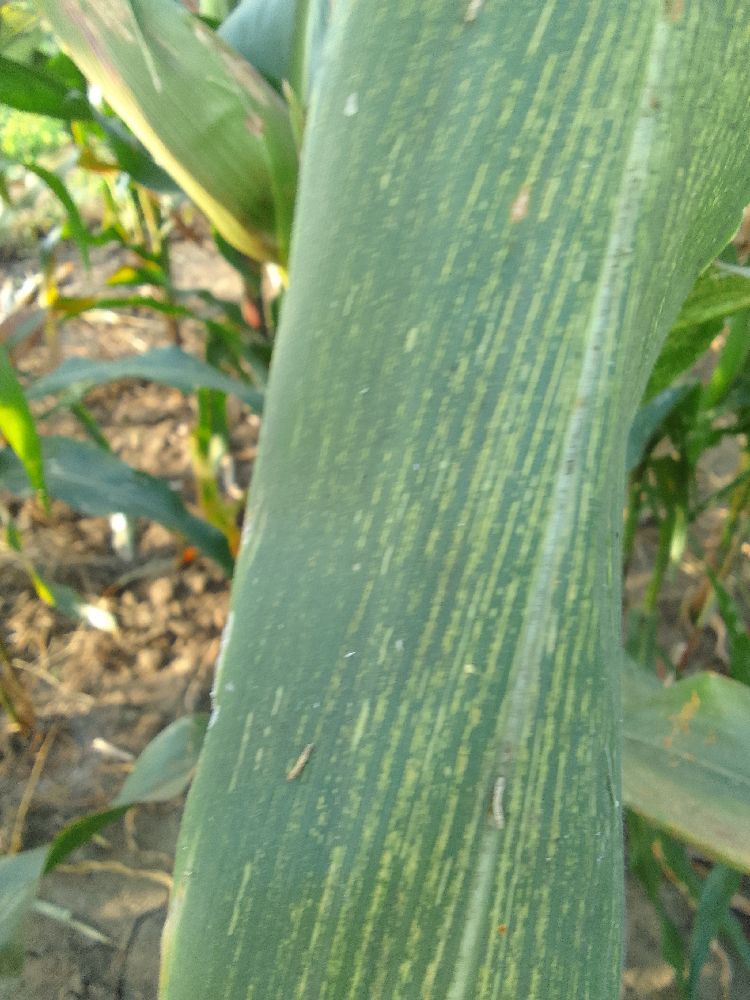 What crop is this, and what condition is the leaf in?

maize, maize streak virus
